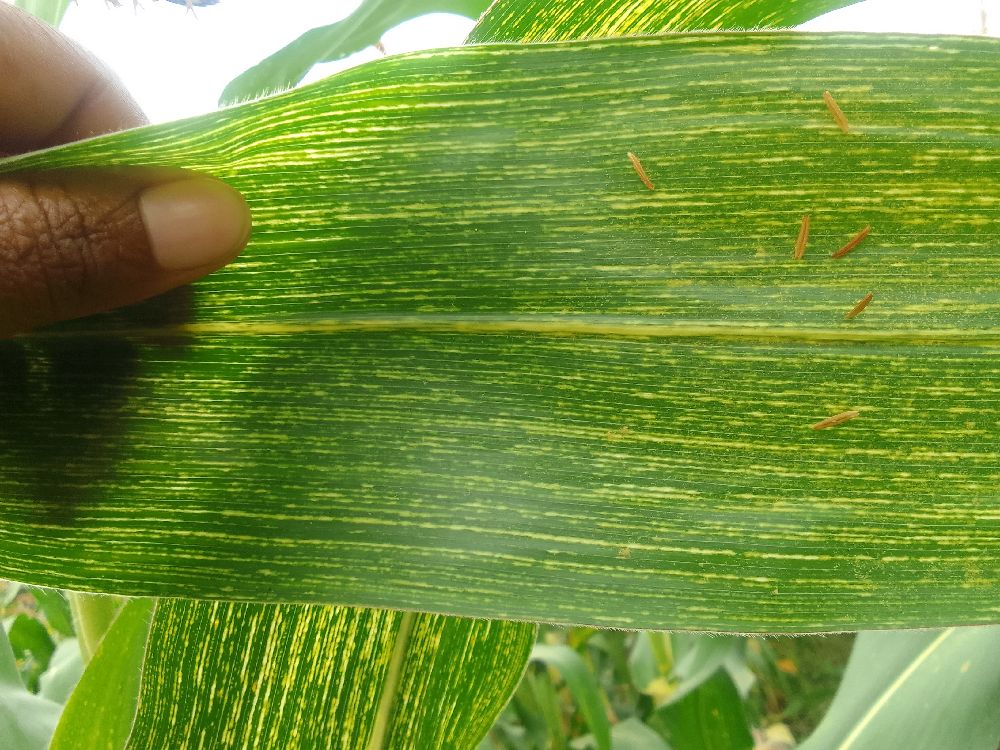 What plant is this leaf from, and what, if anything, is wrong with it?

maize, maize streak virus
